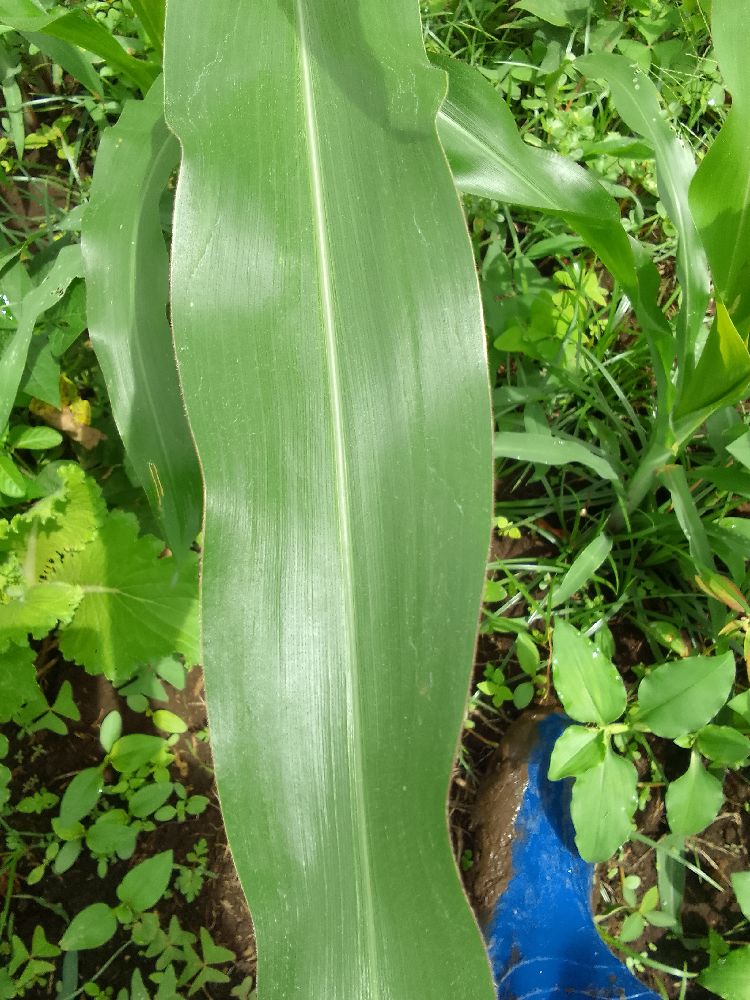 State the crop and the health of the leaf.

maize, healthy
